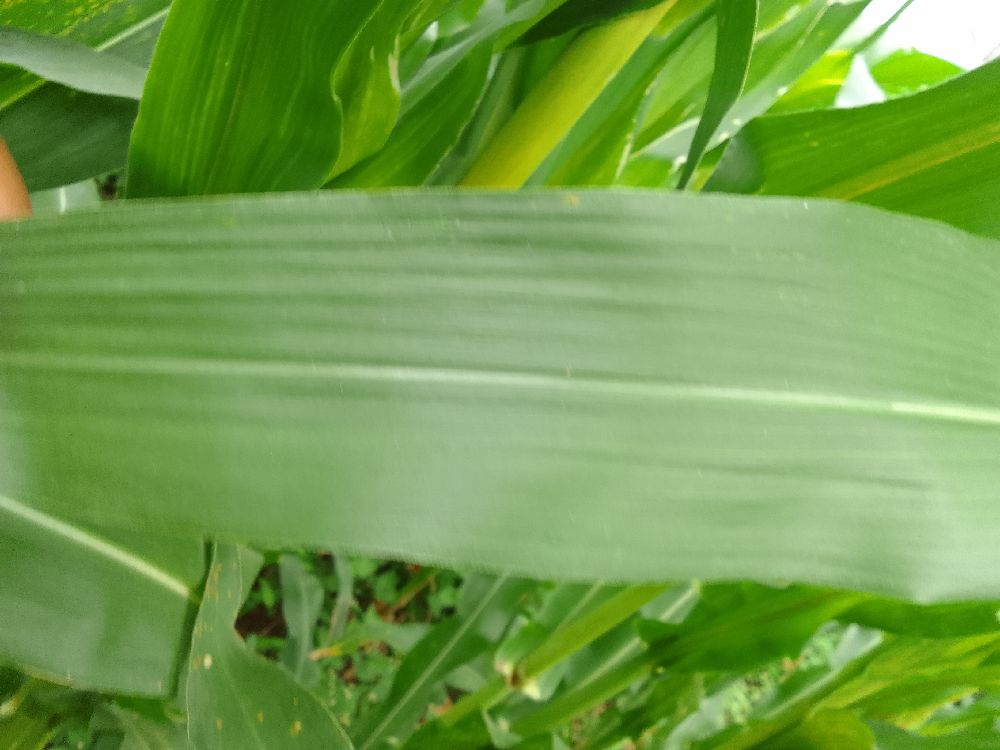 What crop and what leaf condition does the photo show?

maize, healthy
